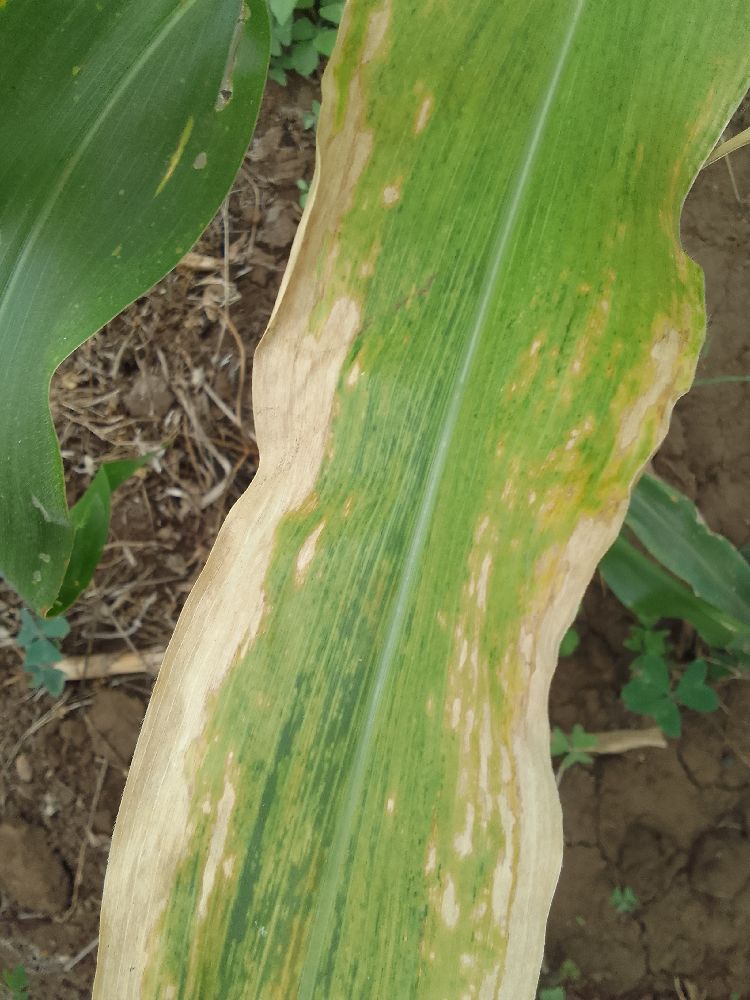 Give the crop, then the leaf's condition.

maize, maize lethal necrosis
